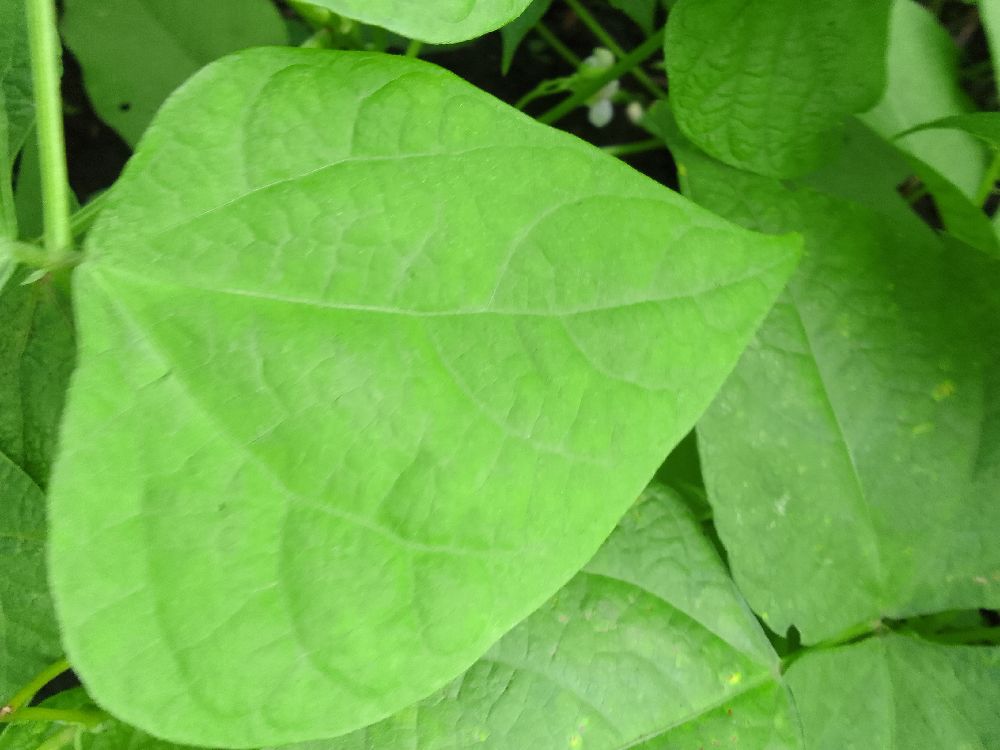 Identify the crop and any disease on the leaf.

common bean, healthy
